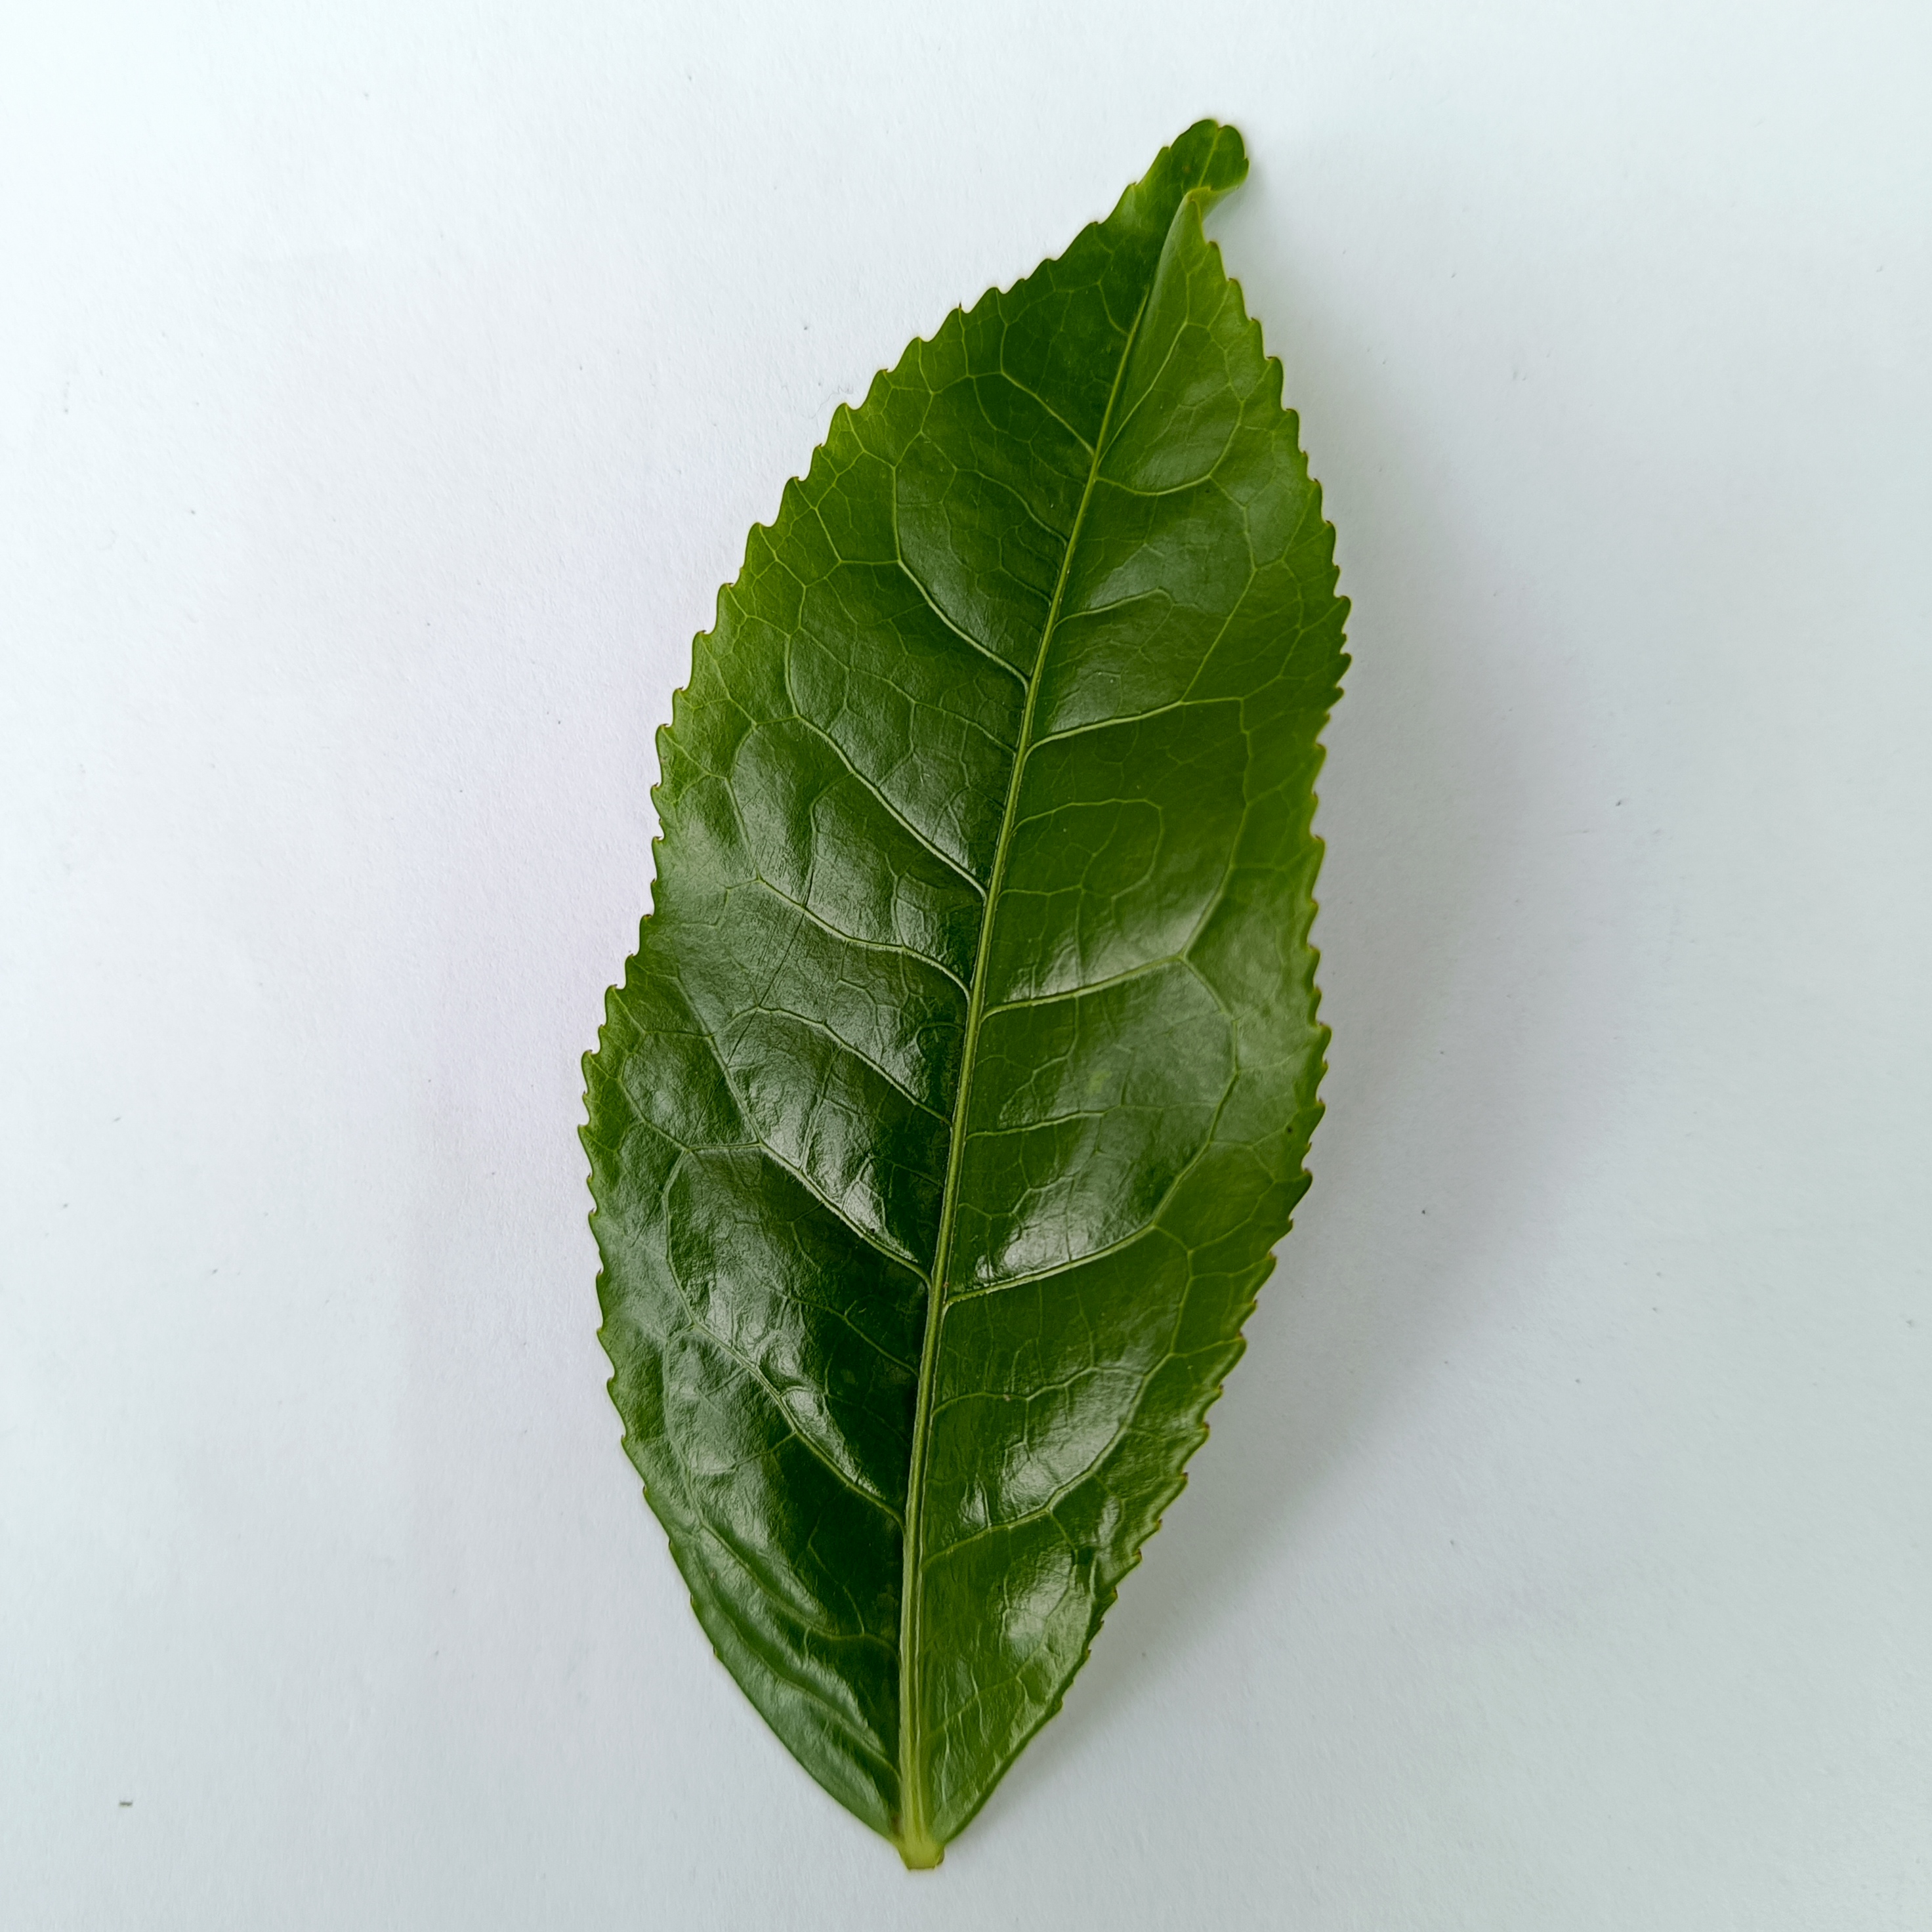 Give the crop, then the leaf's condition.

tea, healthy
